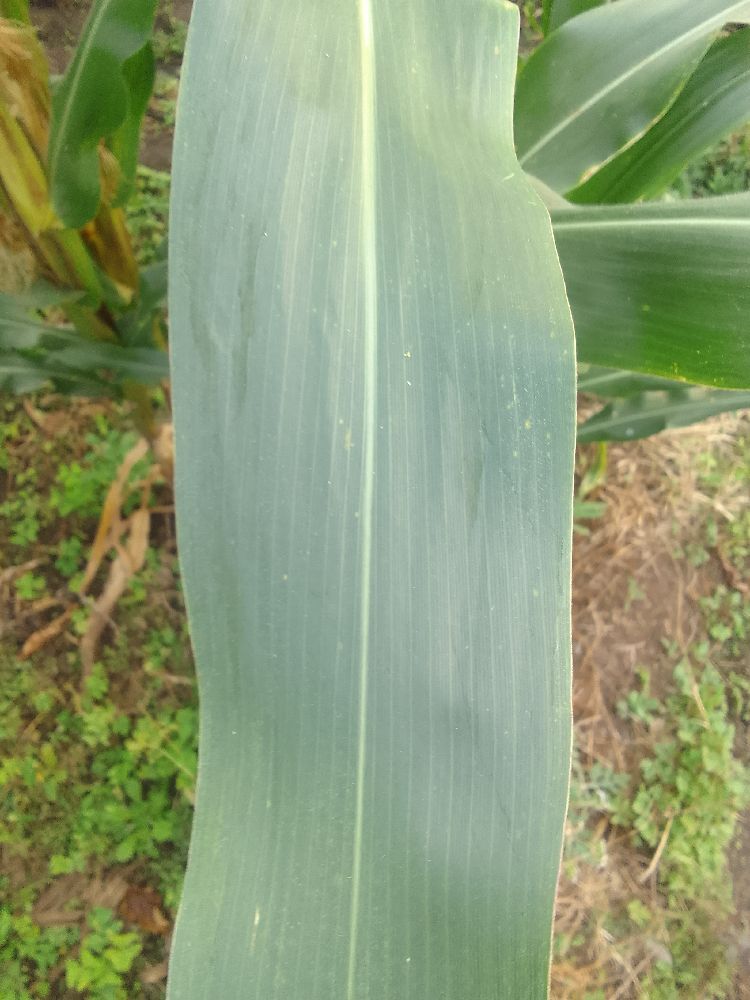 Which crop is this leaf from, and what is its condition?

maize, healthy
